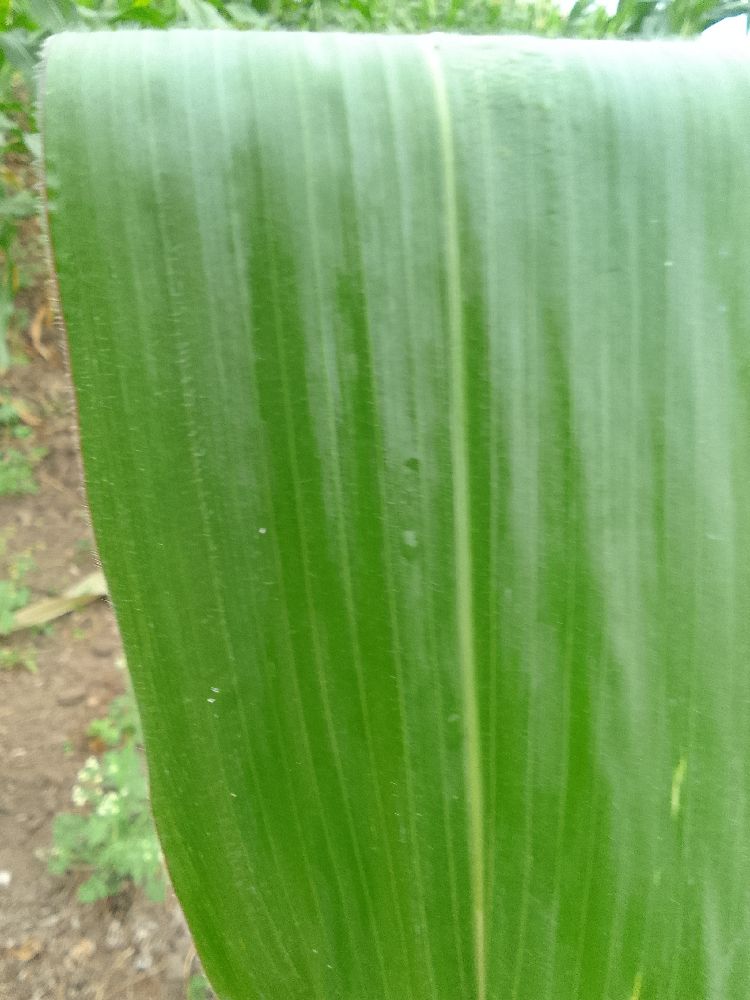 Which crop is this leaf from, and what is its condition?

maize, healthy
